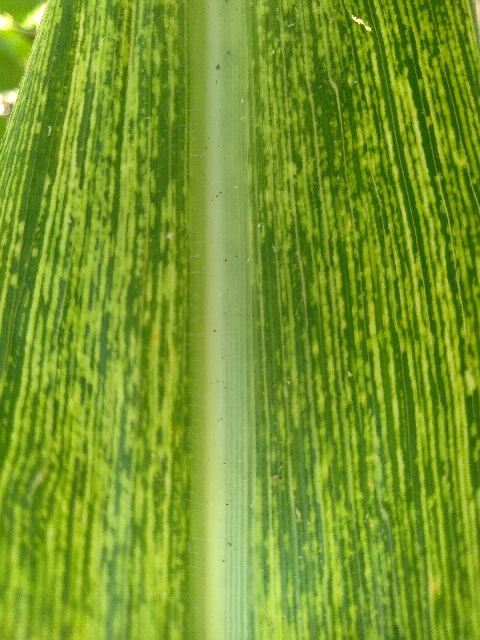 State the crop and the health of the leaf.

maize, maize streak virus
